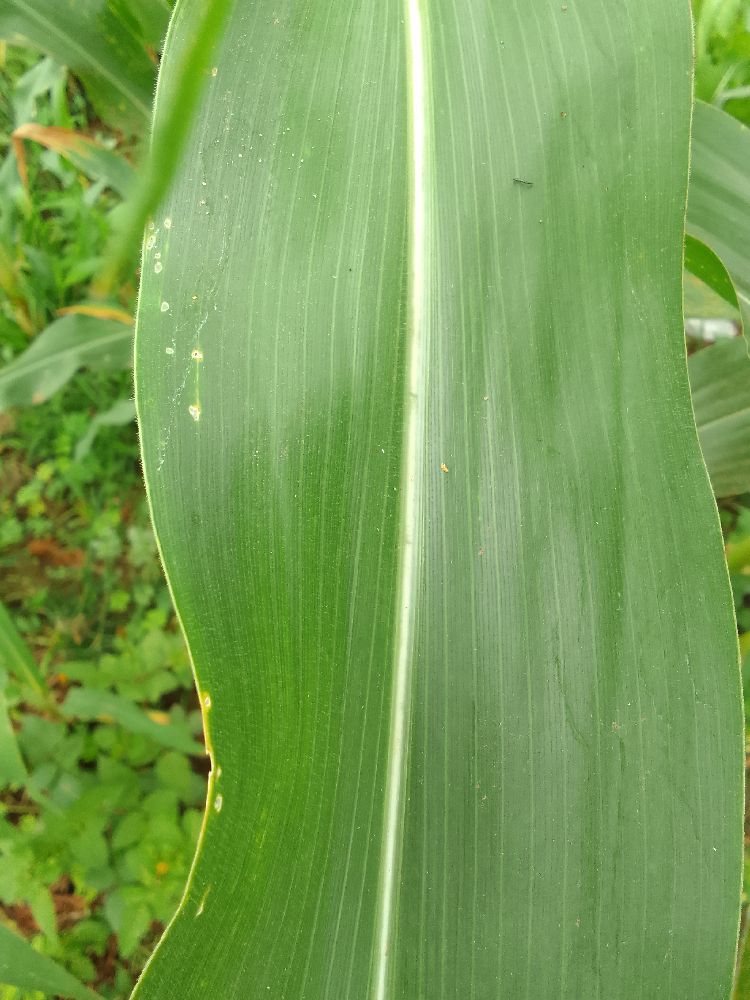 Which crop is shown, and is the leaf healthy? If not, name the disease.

maize, healthy
